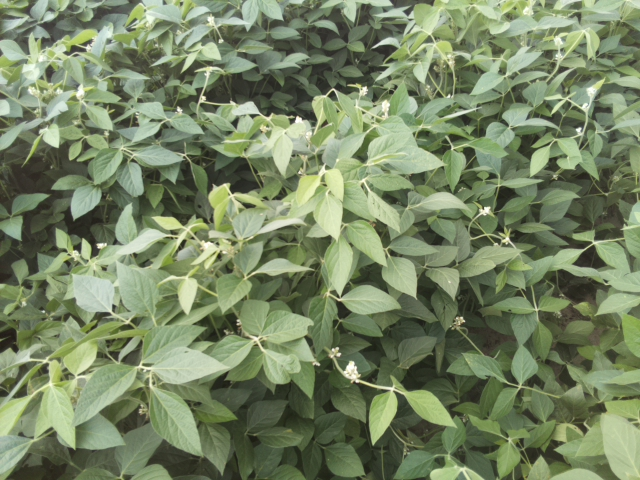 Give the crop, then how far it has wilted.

soybean, leaves with no wilting
